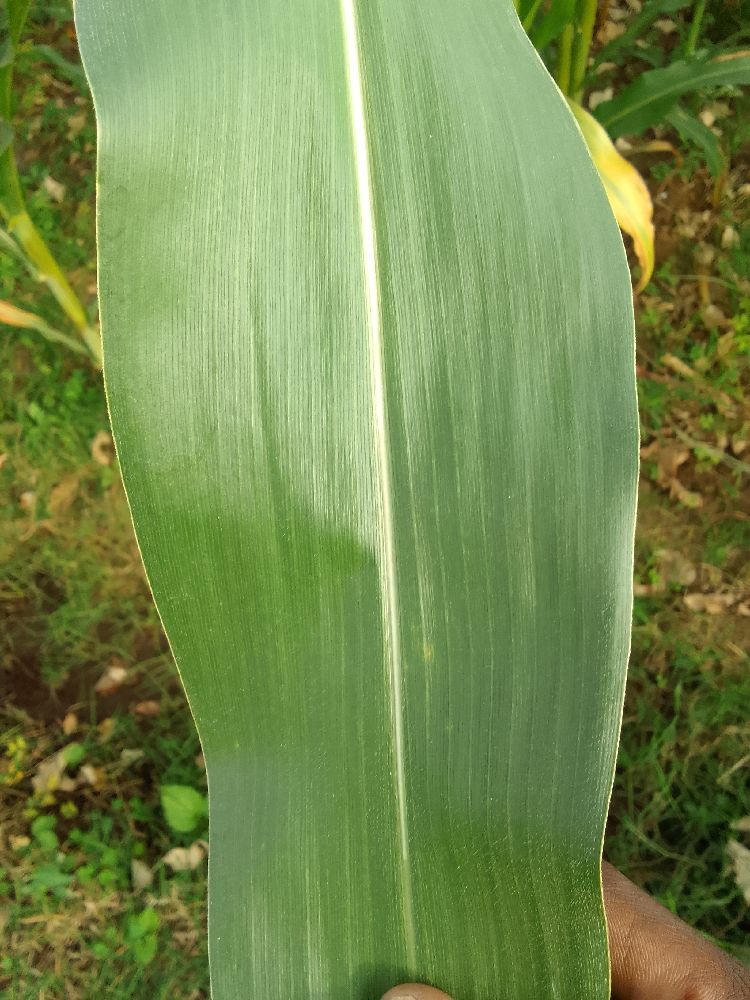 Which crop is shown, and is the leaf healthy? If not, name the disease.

maize, healthy
